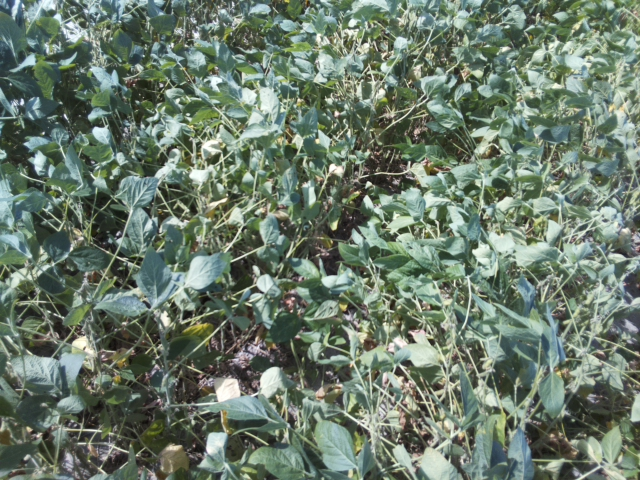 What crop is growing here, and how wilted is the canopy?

soybean, moderate turgor loss in upper canopy
